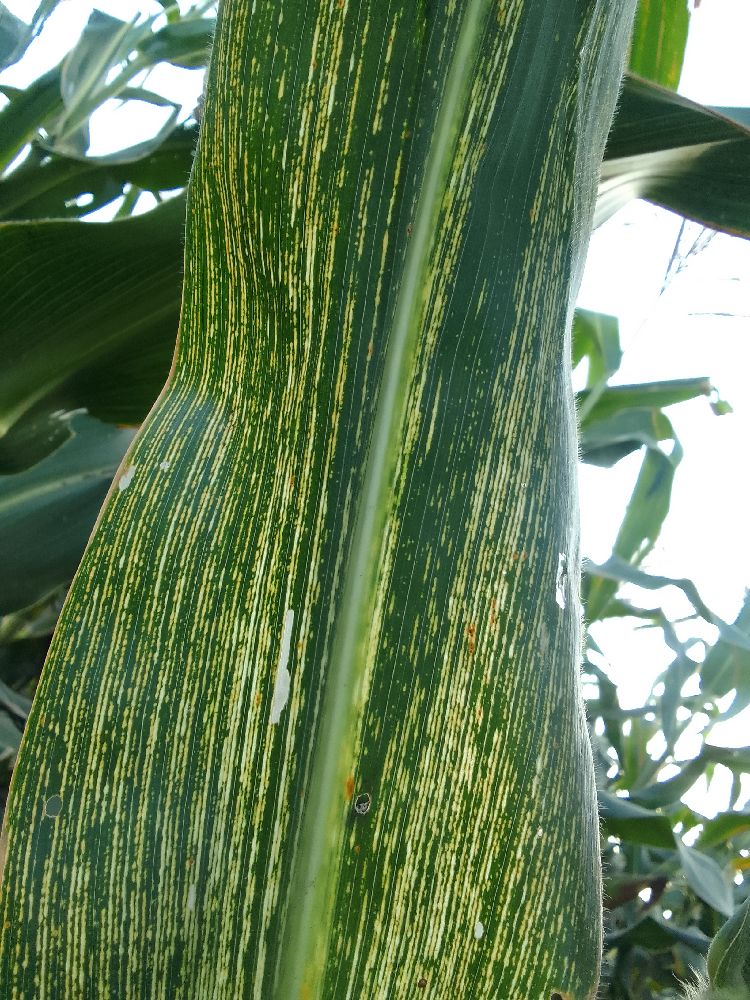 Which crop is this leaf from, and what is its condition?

maize, maize streak virus
